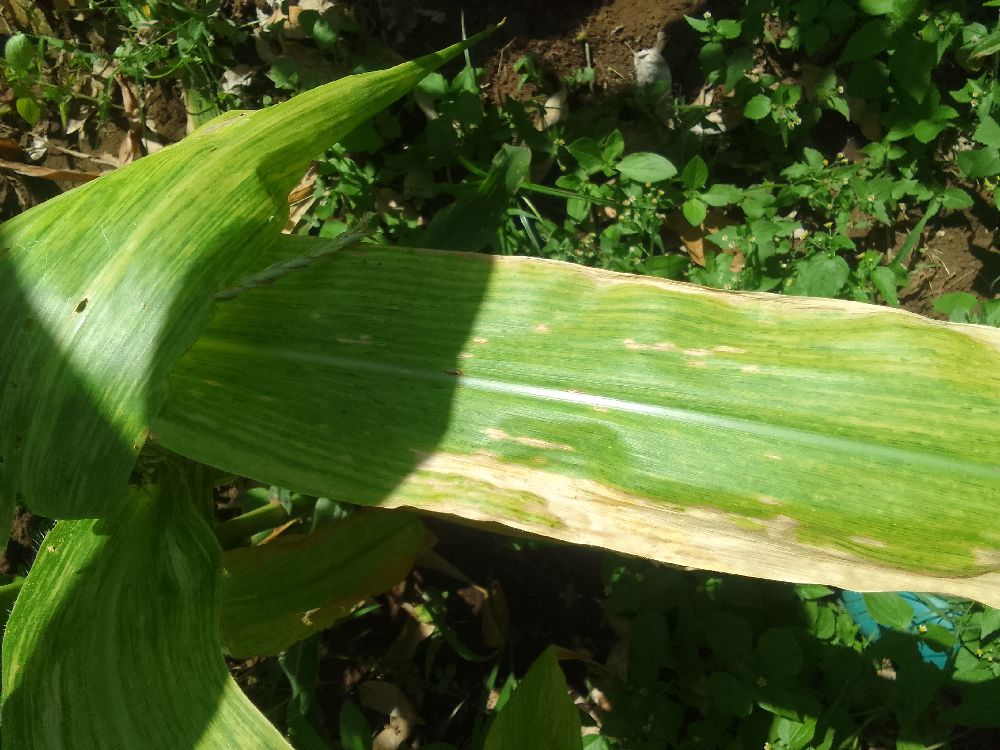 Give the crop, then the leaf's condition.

maize, maize lethal necrosis
